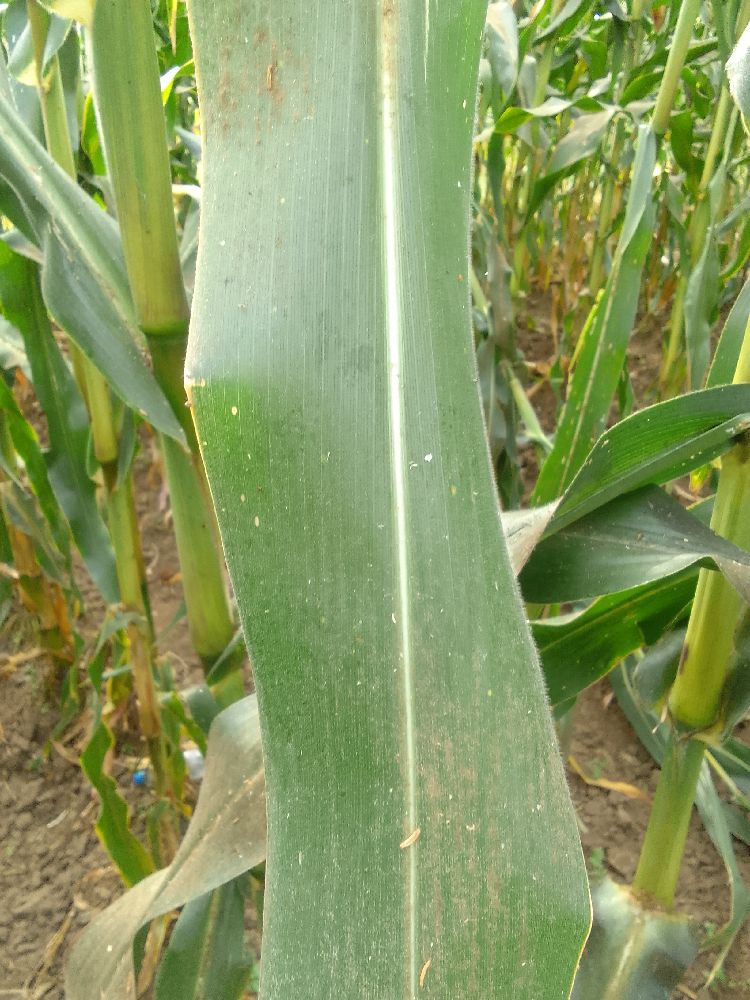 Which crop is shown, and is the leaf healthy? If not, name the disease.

maize, healthy
